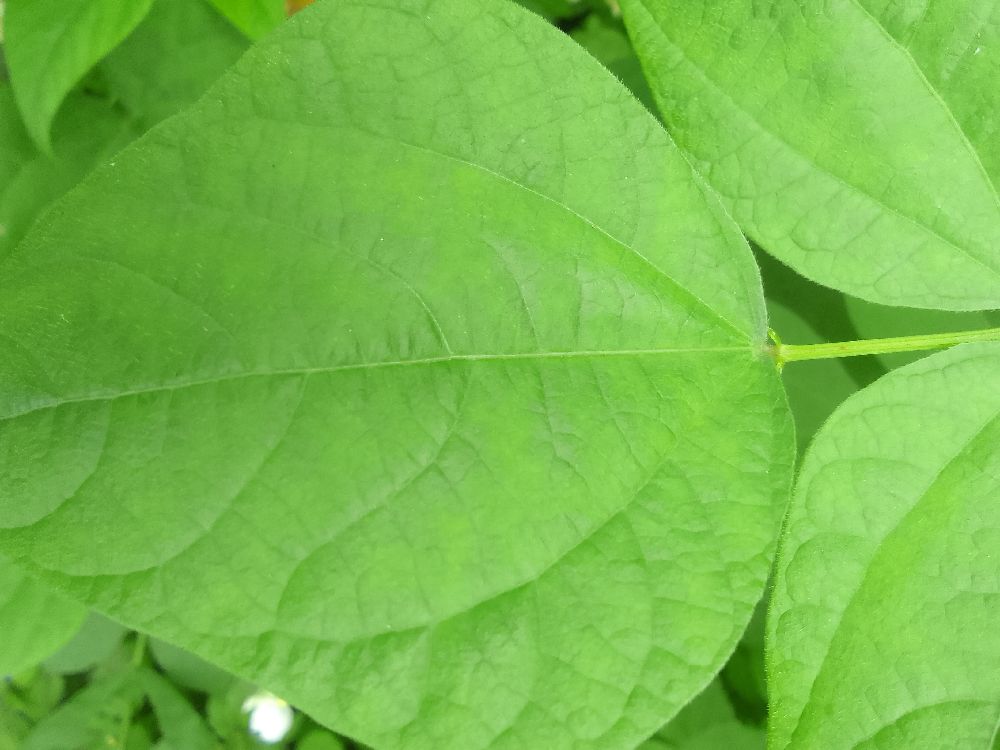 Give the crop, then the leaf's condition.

common bean, healthy
